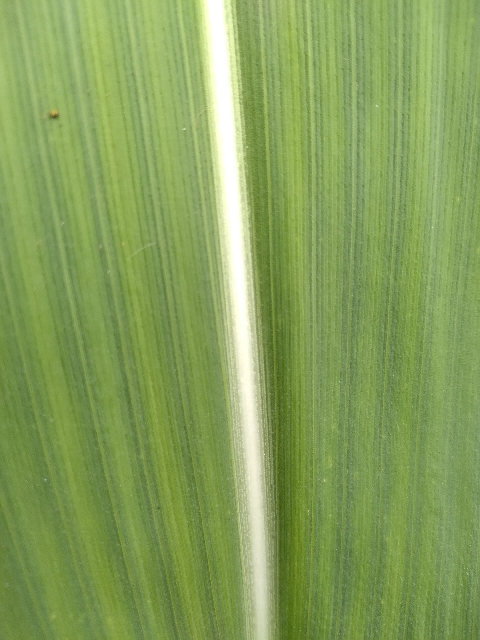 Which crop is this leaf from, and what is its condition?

maize, healthy
